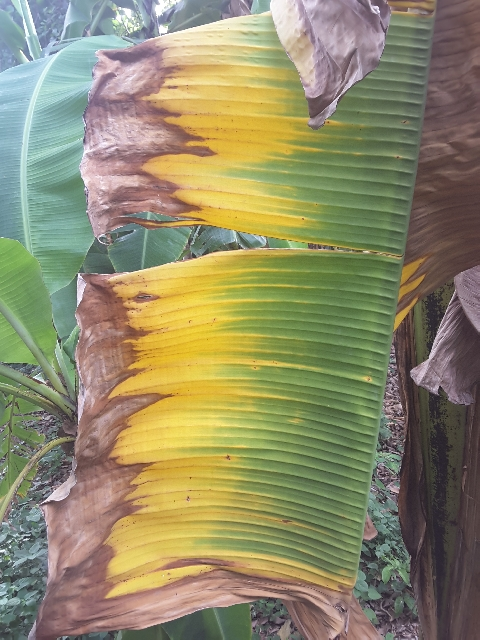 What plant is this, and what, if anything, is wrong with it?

banana, fusarium wilt race 1
